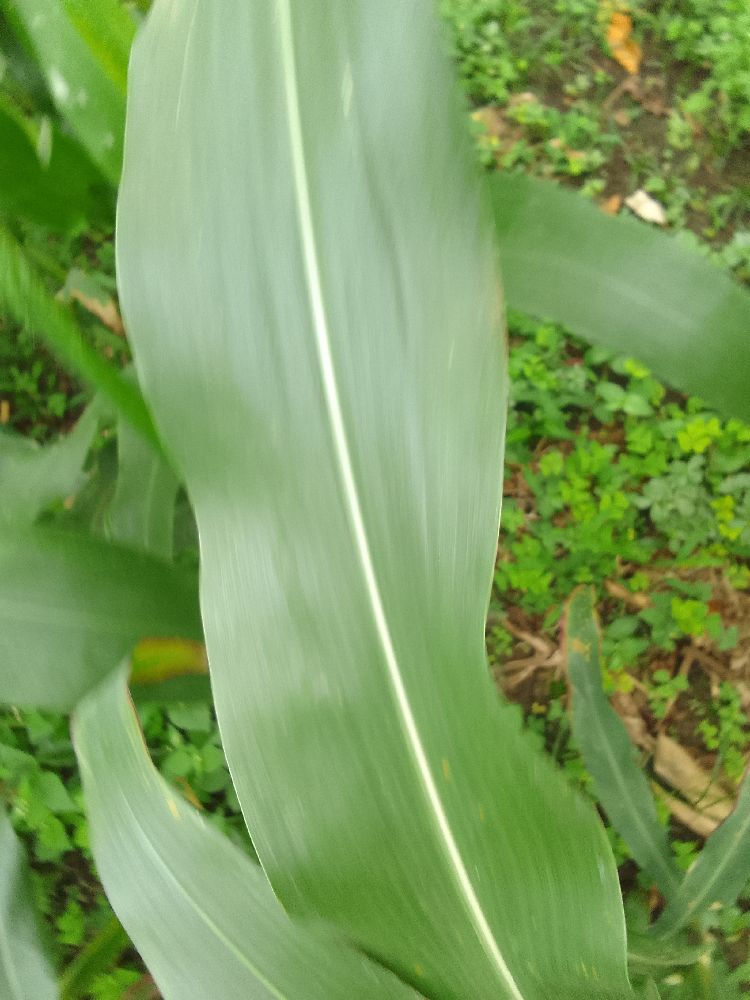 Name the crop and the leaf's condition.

maize, healthy
